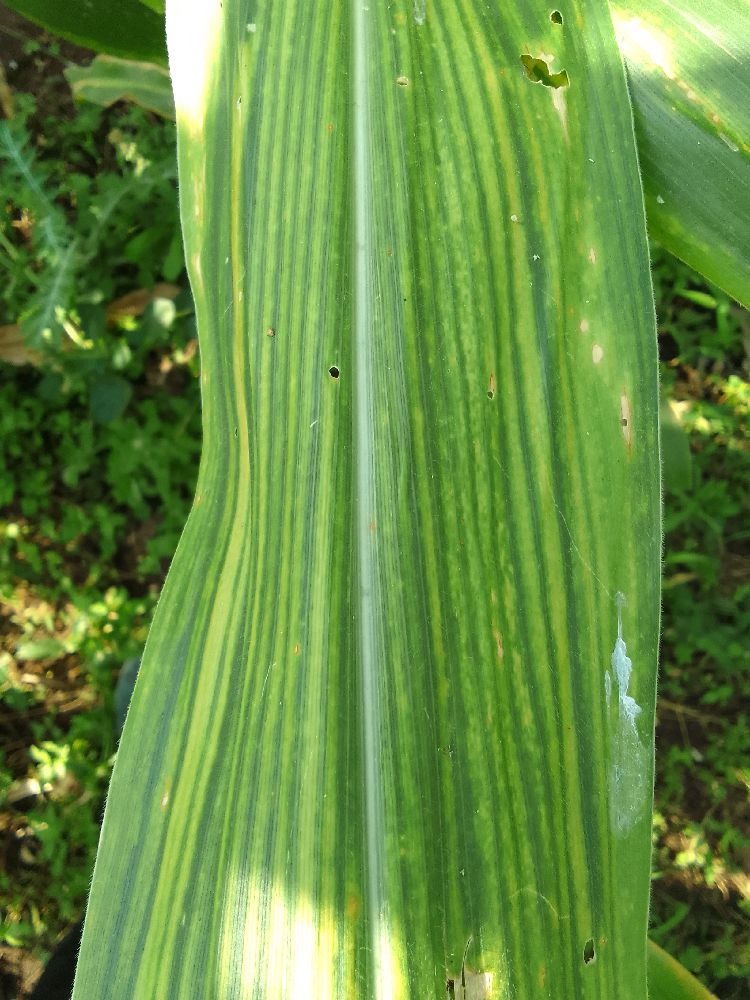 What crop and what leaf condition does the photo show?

maize, maize lethal necrosis
